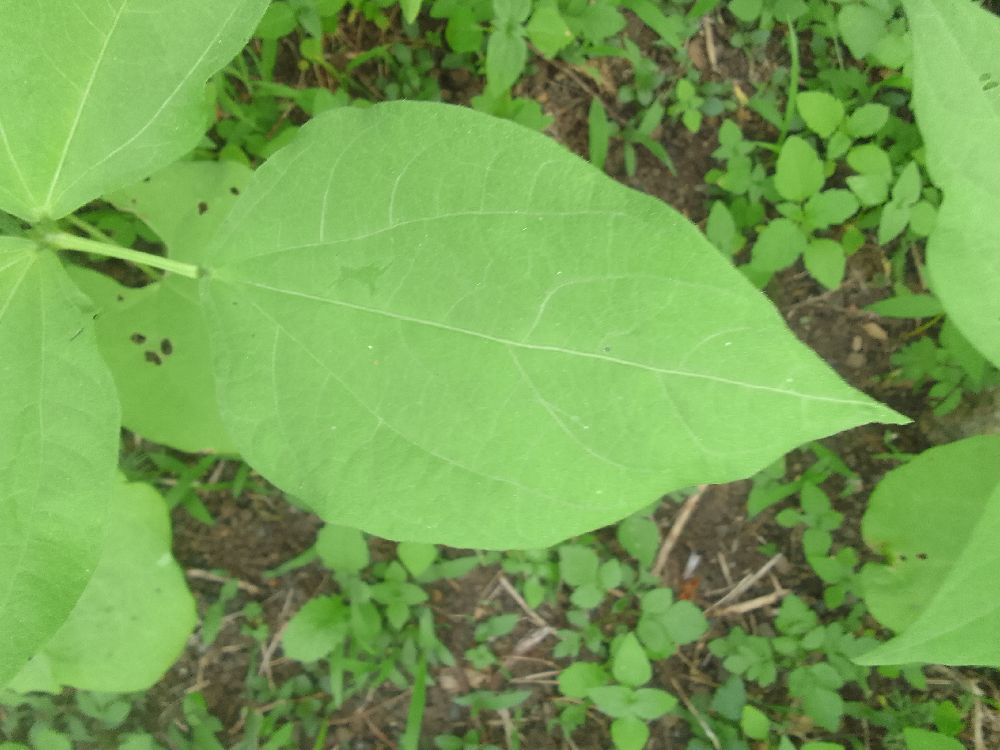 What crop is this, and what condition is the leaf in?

common bean, healthy
